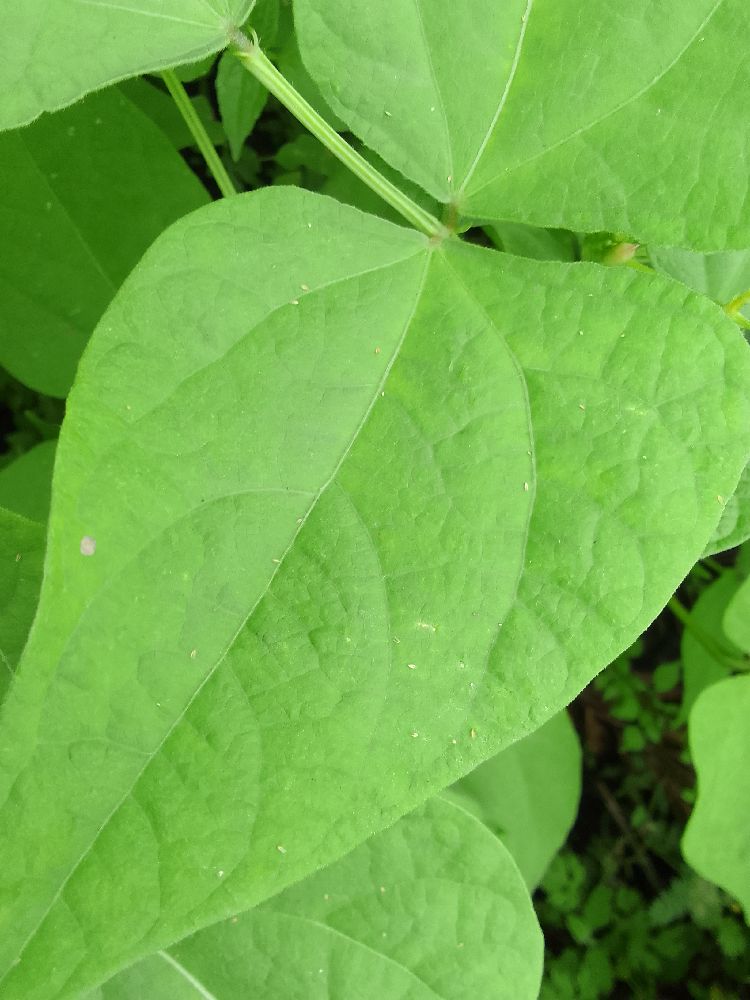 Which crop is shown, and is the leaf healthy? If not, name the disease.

common bean, healthy
